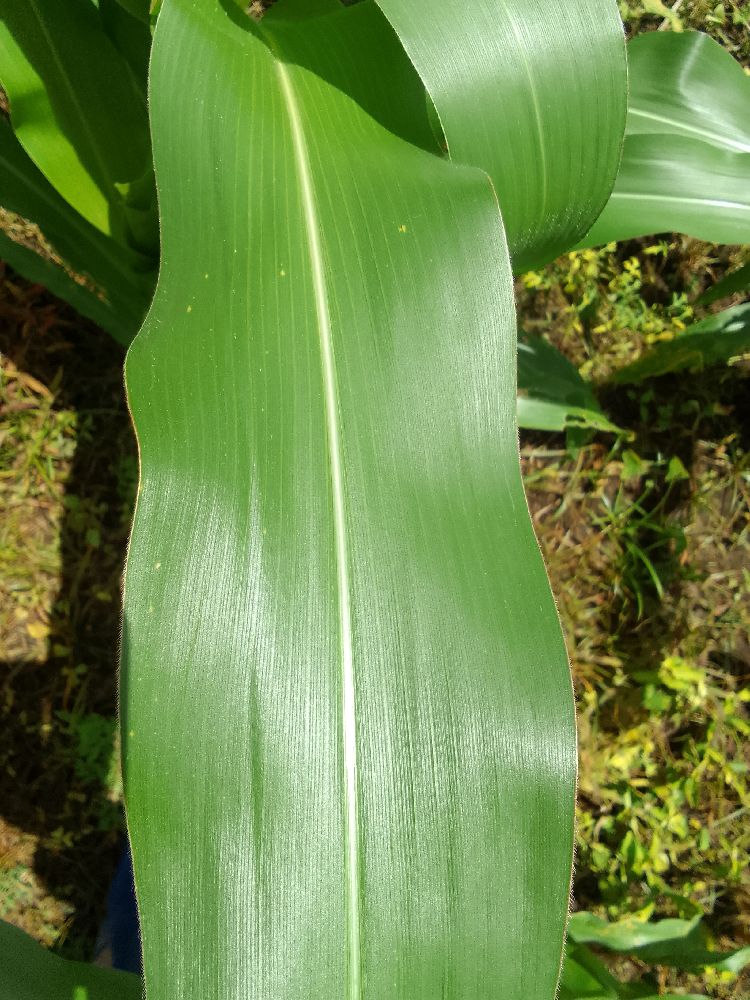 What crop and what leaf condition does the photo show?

maize, healthy
